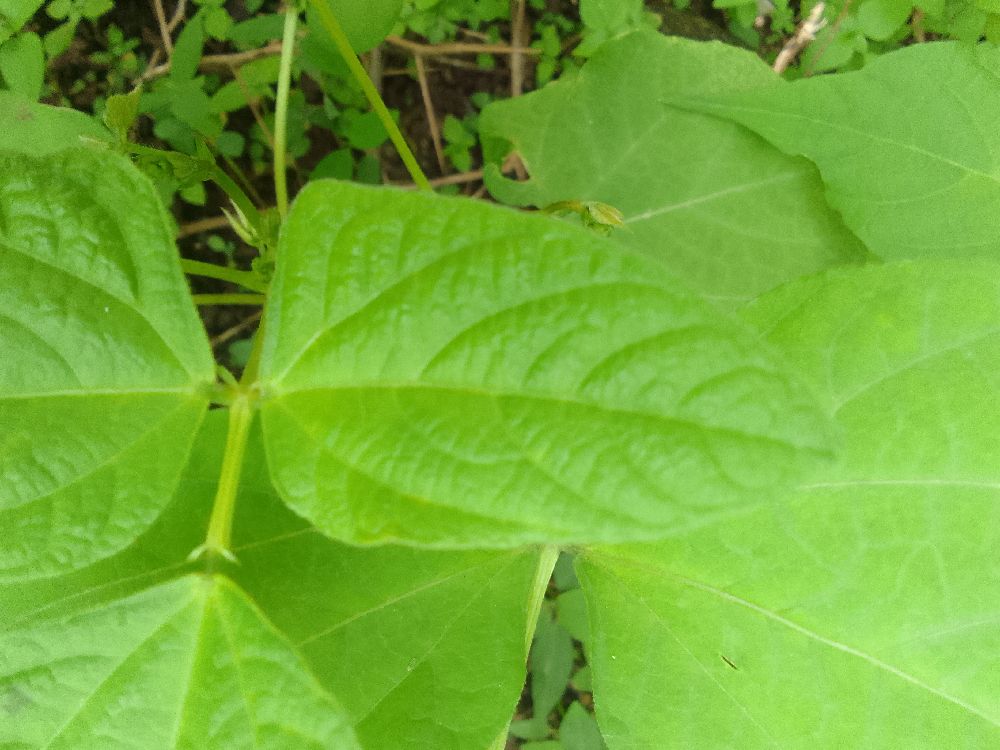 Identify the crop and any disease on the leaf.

common bean, healthy
